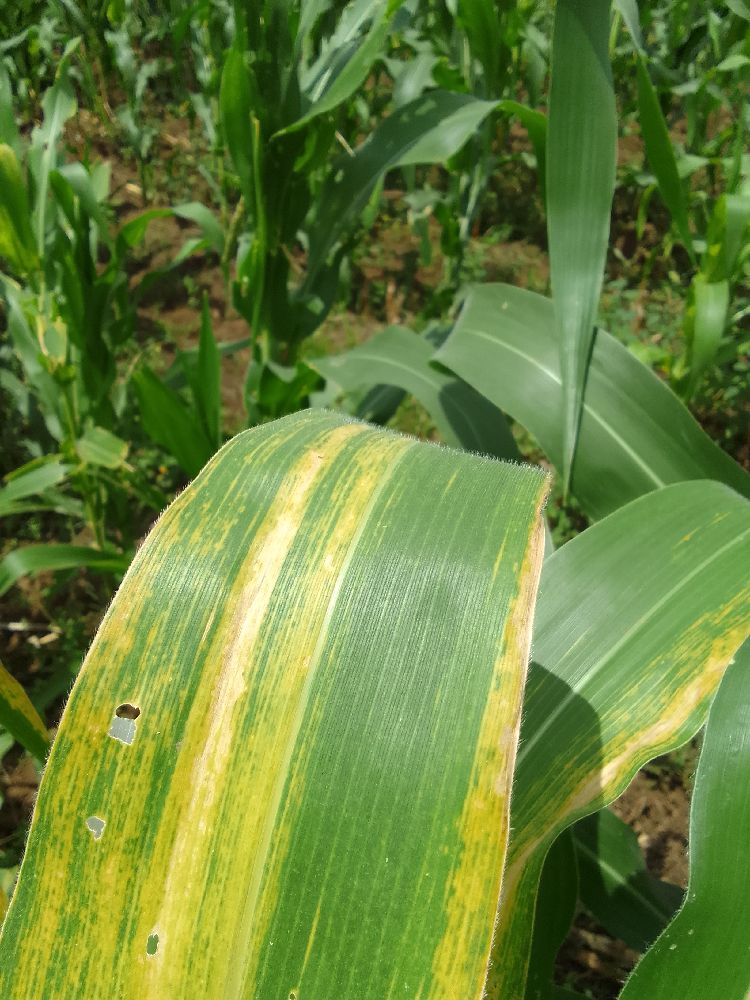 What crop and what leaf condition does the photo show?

maize, maize lethal necrosis
